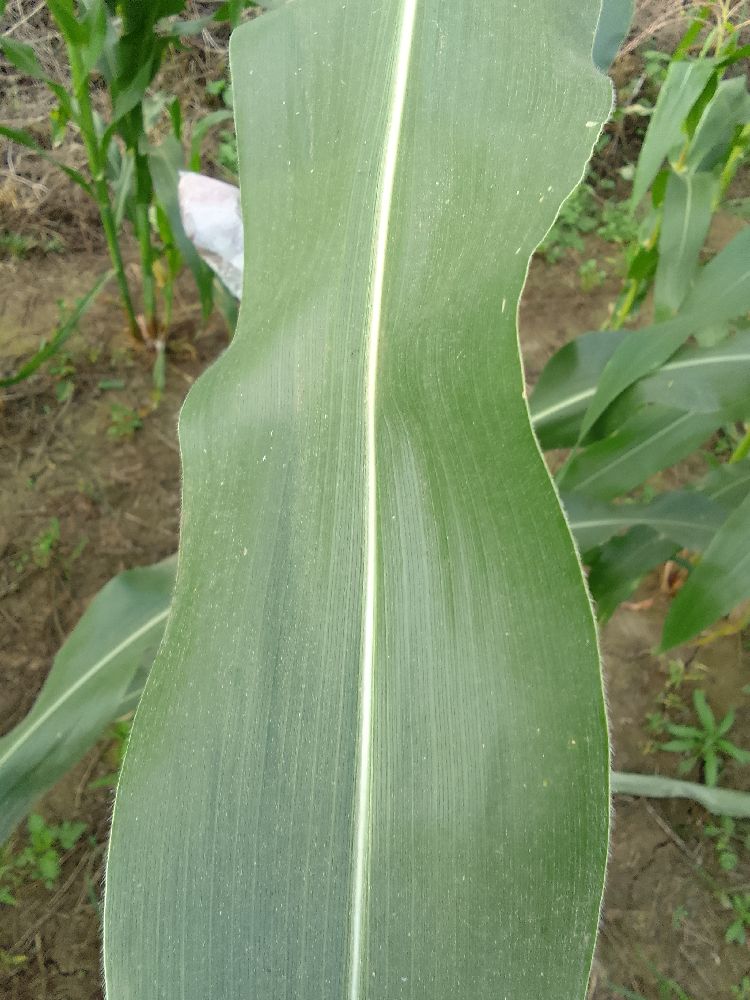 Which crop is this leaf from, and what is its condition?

maize, healthy
